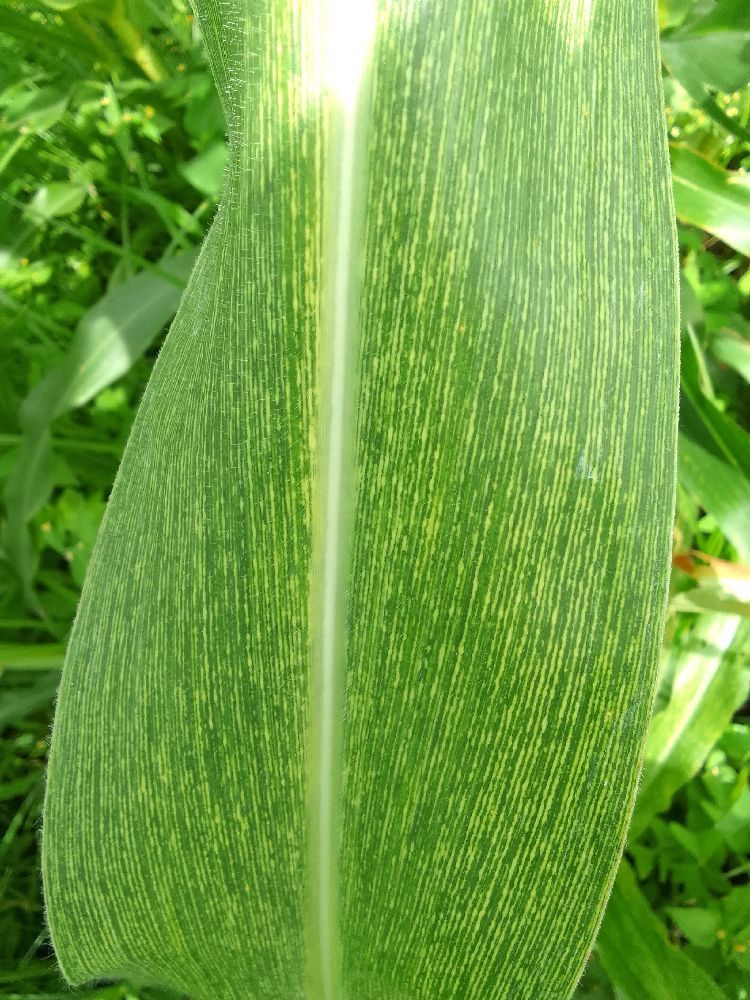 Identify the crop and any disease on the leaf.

maize, maize streak virus
